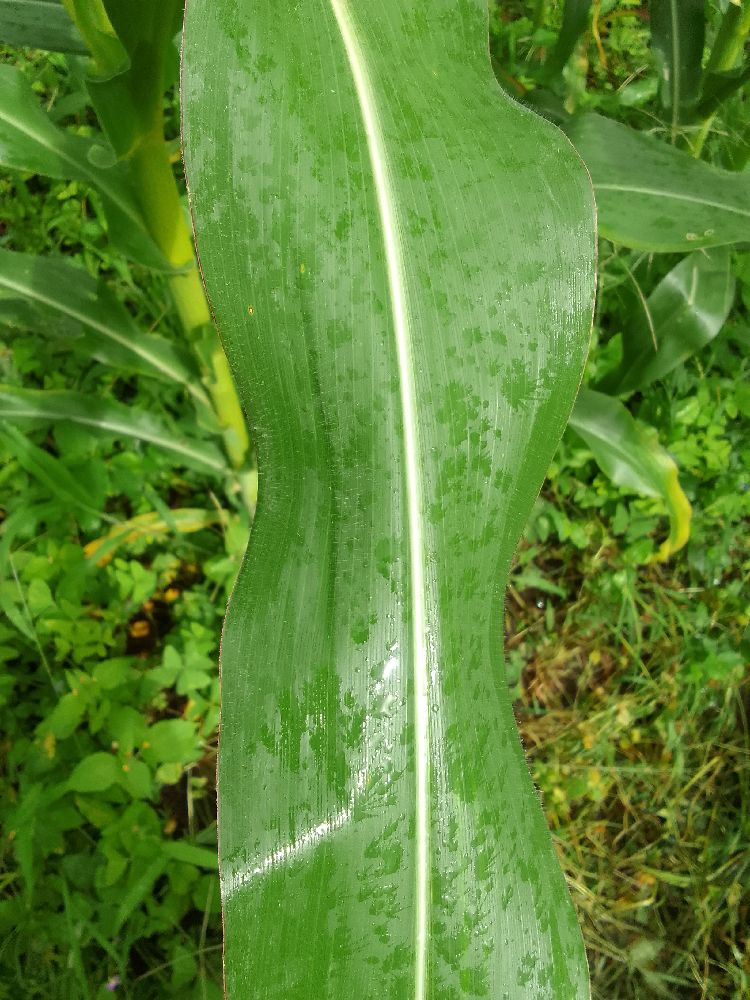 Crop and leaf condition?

maize, healthy
